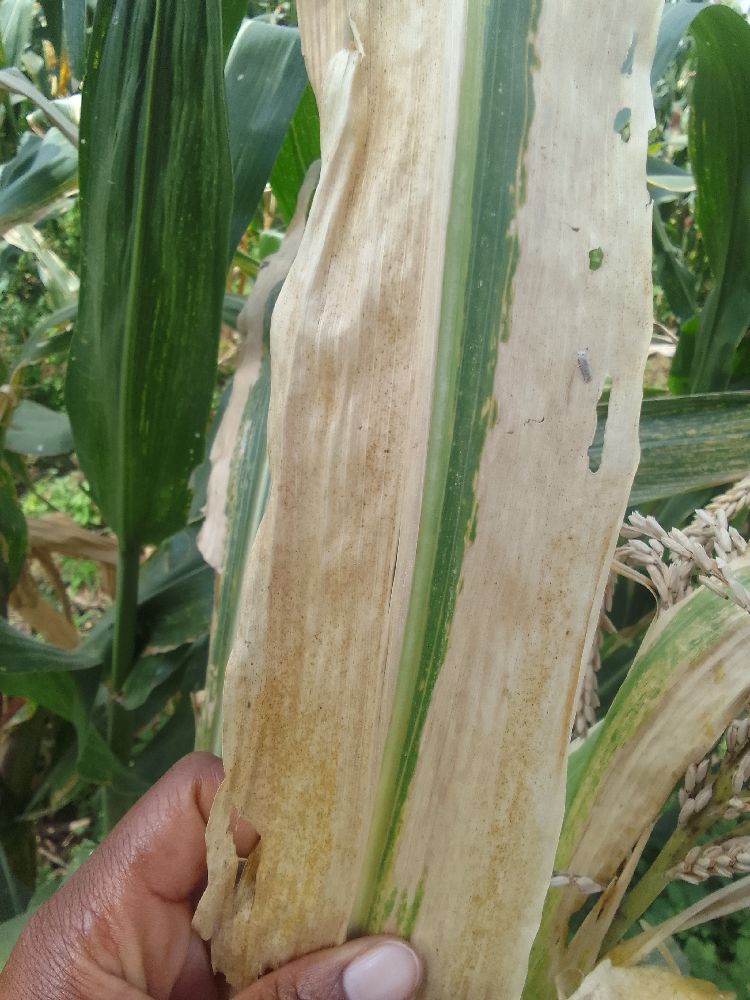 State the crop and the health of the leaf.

maize, maize lethal necrosis
